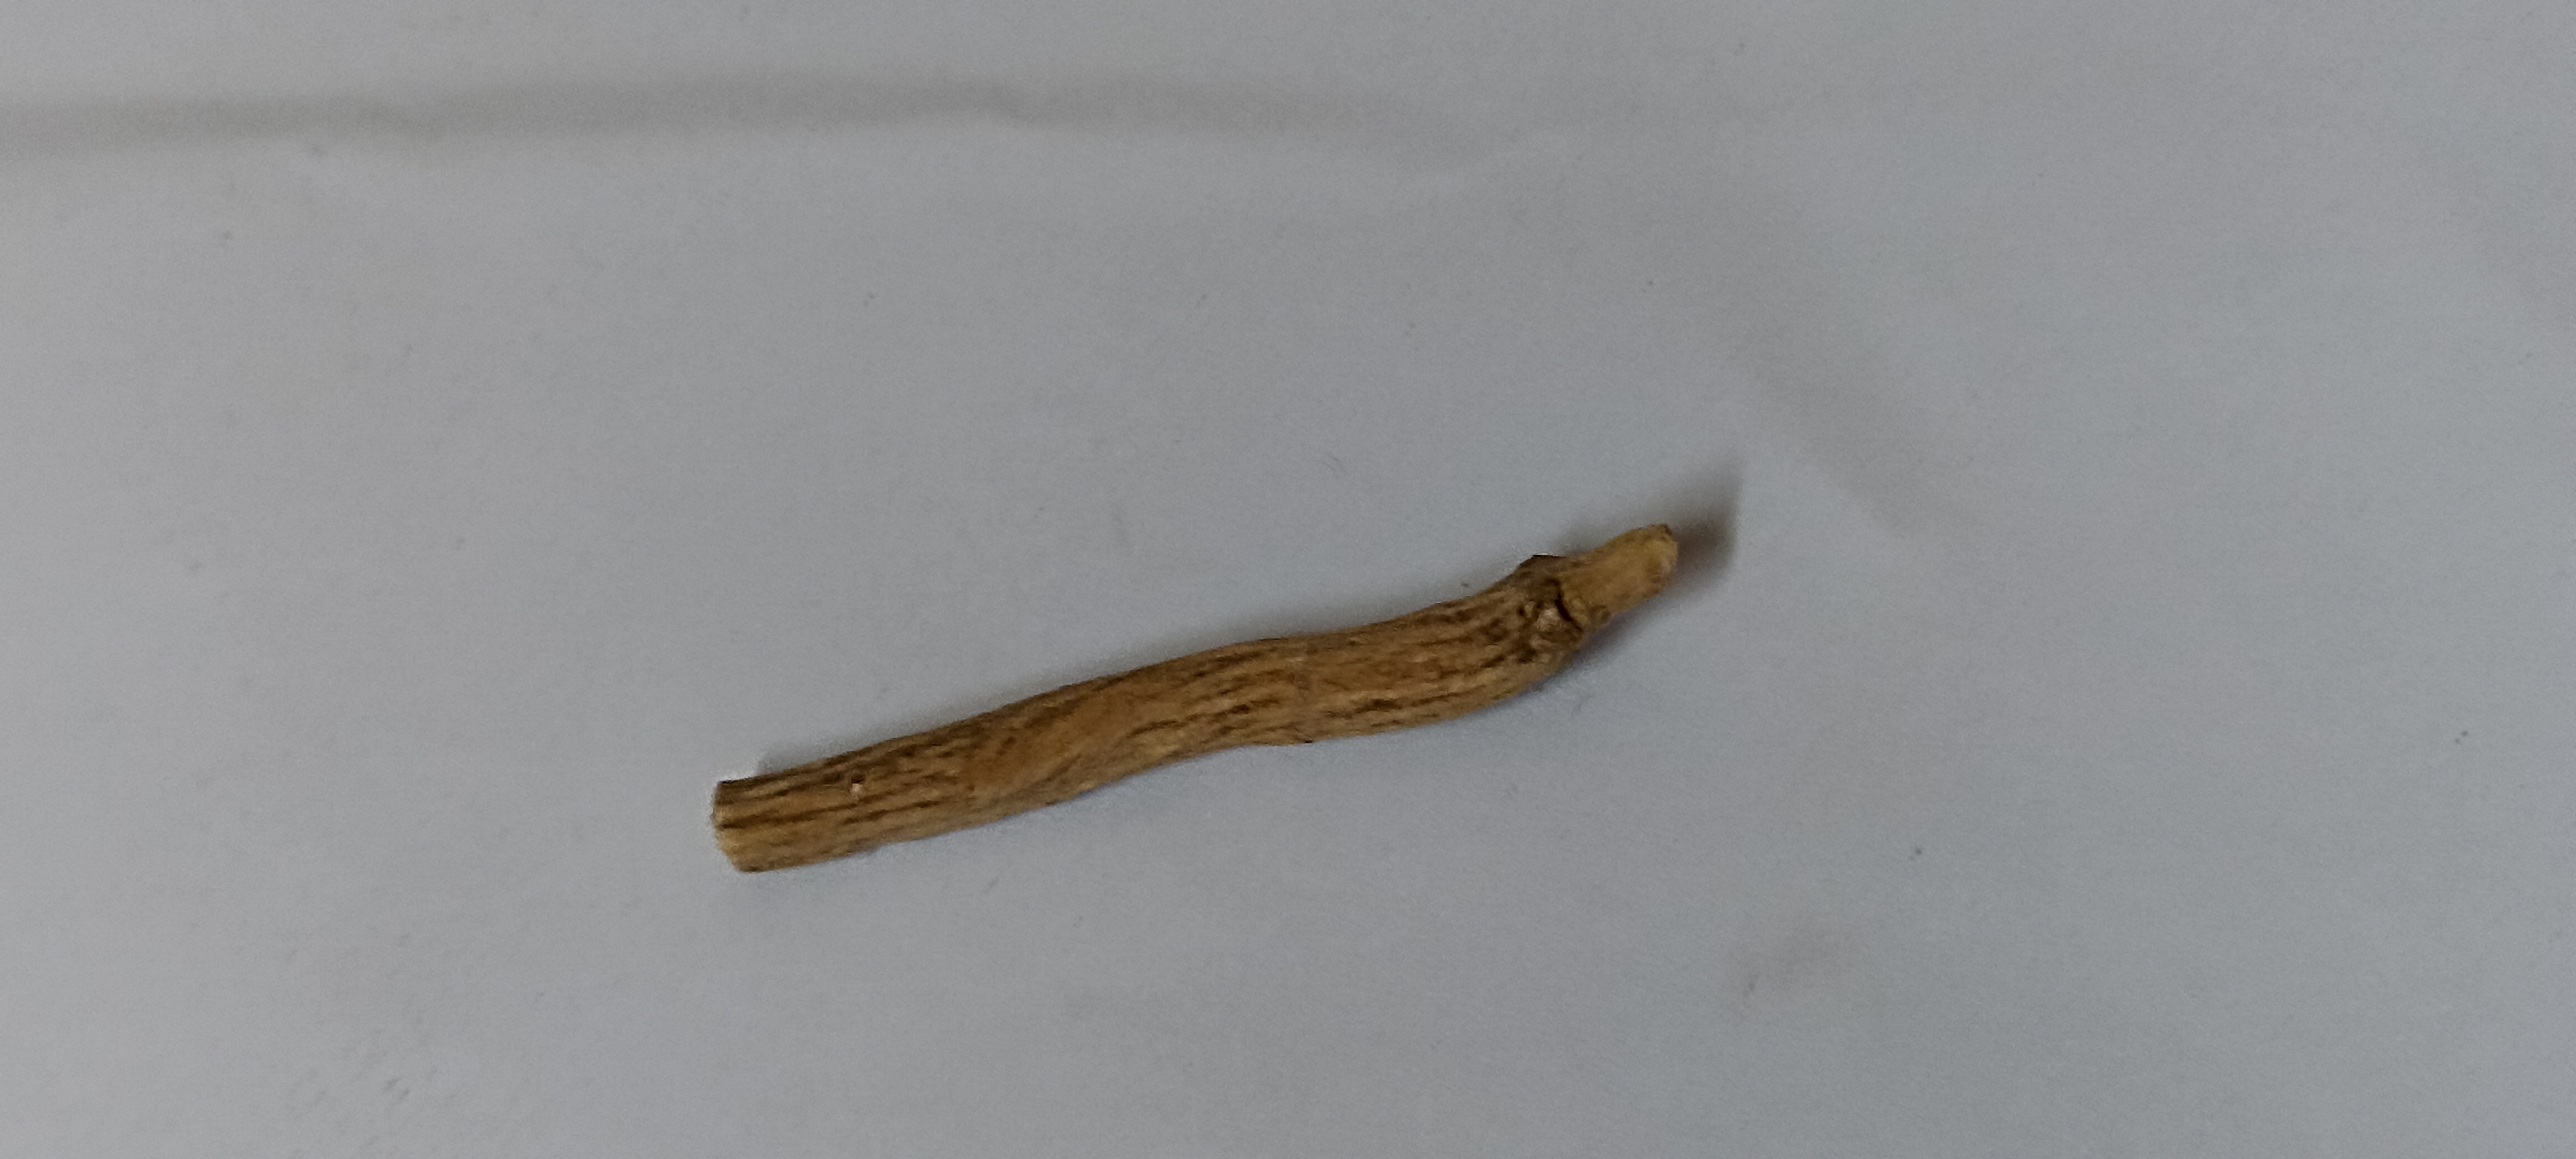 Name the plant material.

ashwagandha
